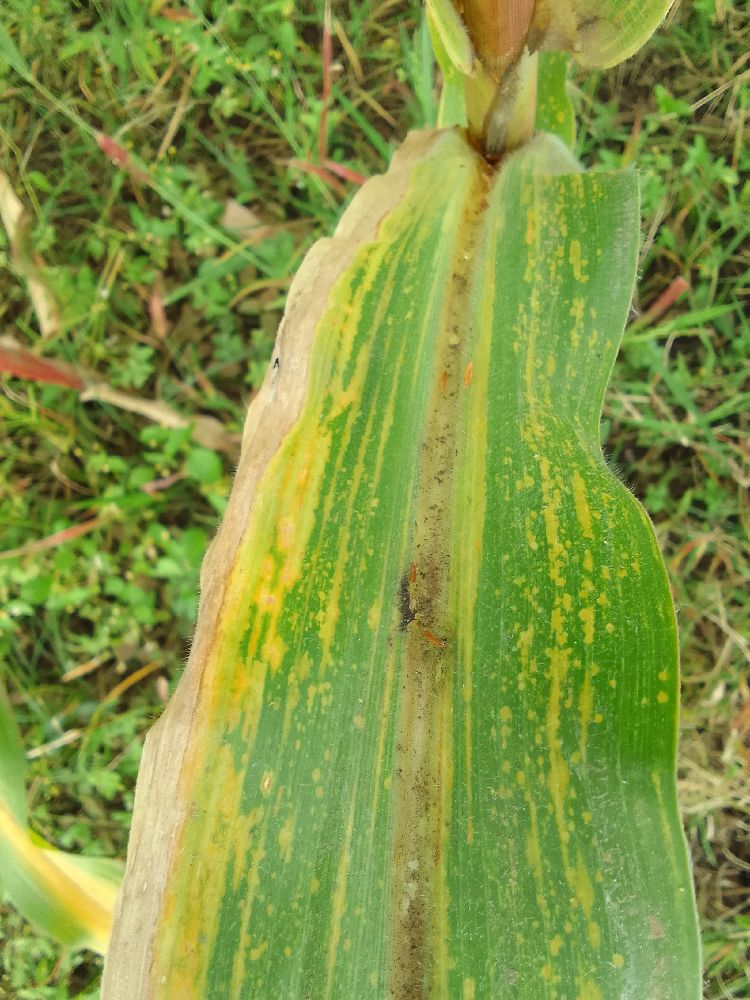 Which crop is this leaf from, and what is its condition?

maize, maize lethal necrosis
